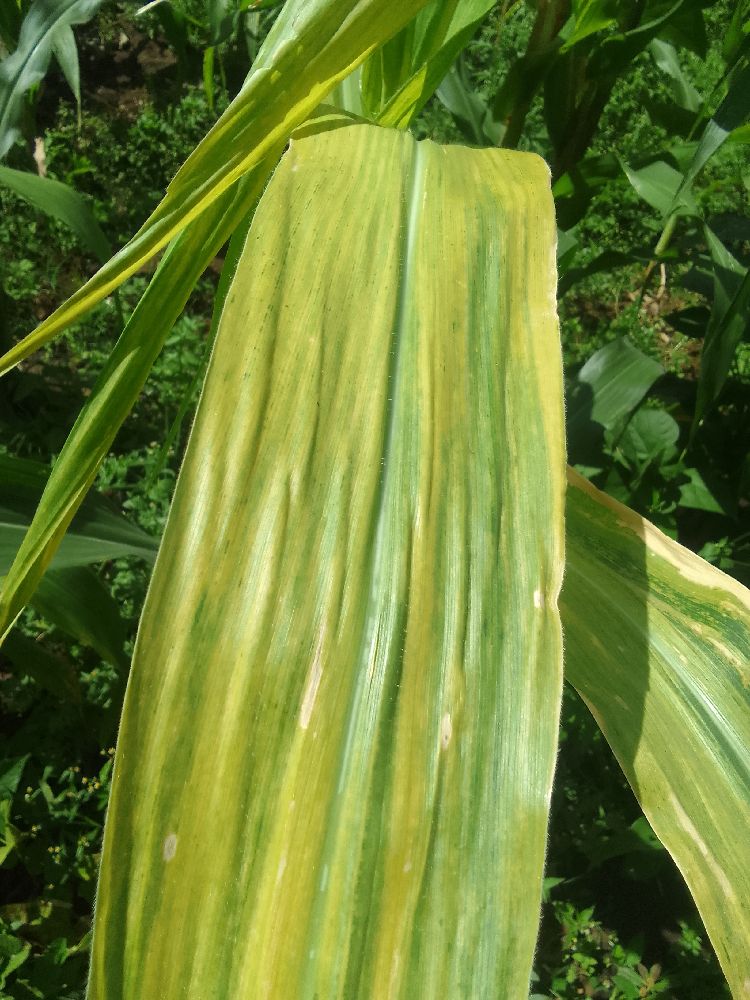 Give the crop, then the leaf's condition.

maize, maize lethal necrosis
